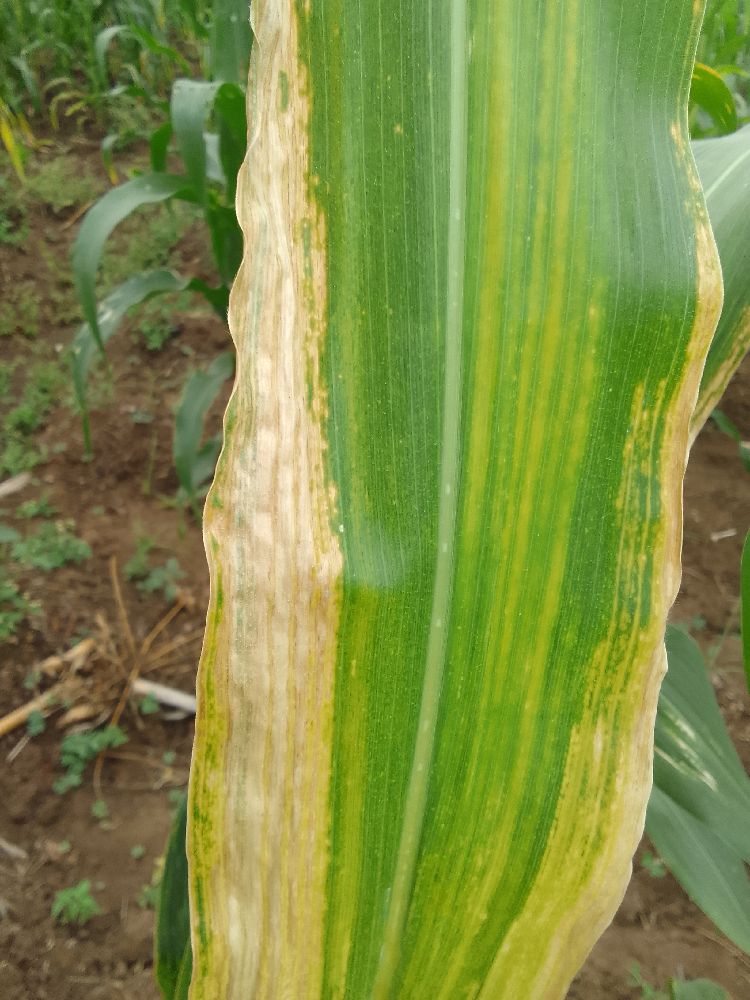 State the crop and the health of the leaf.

maize, maize lethal necrosis
